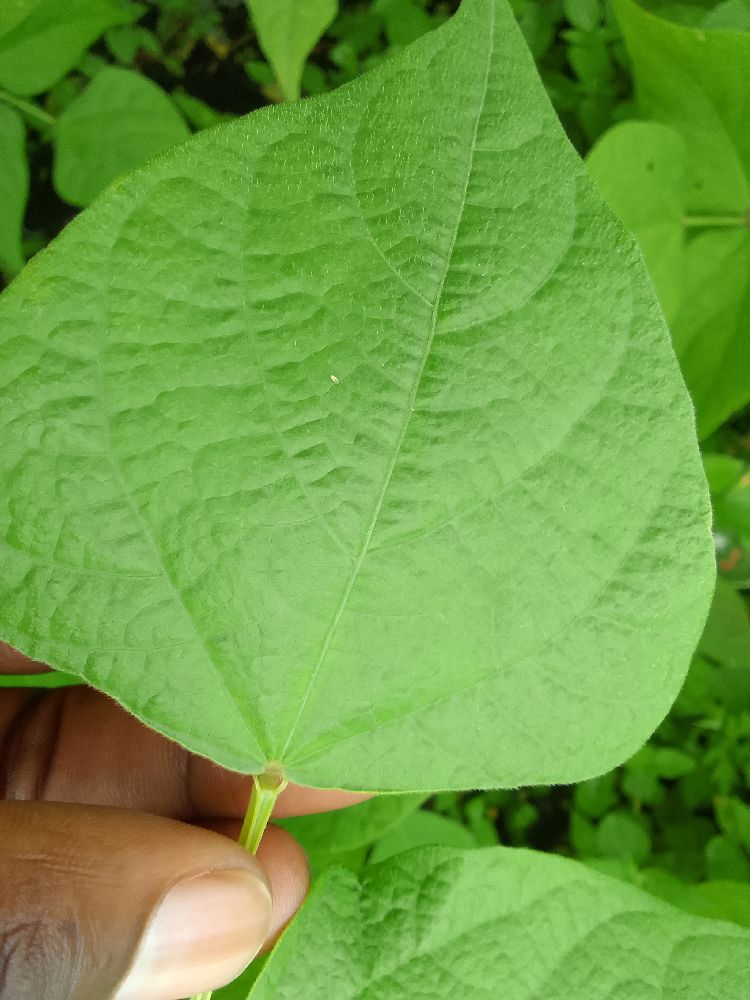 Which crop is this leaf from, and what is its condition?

common bean, healthy
